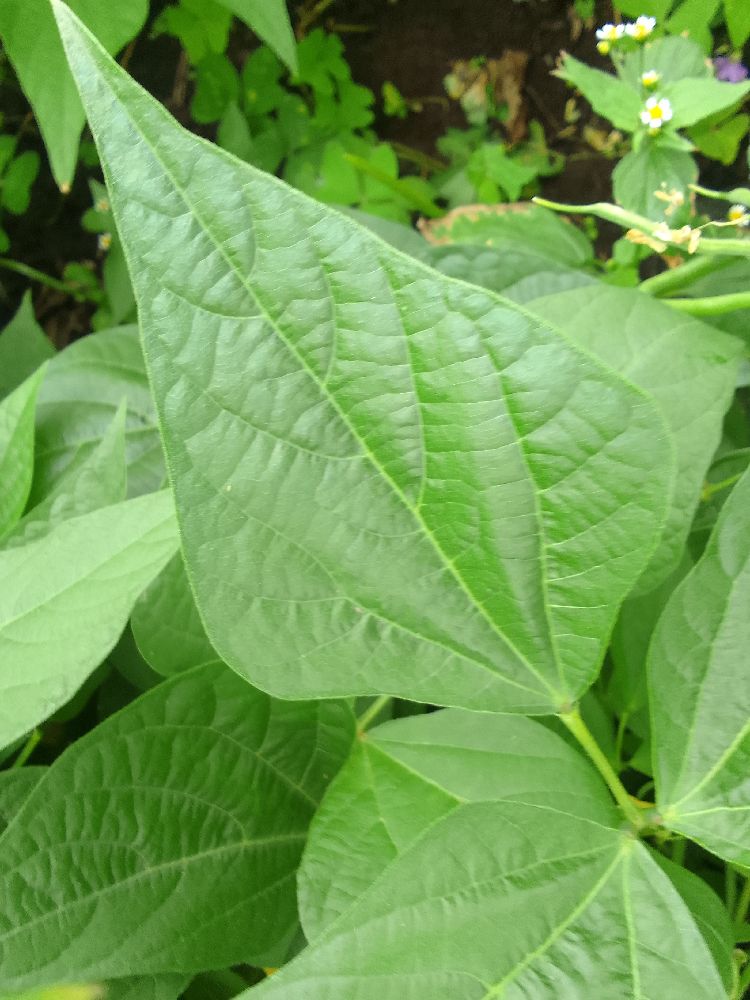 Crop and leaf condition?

common bean, healthy
